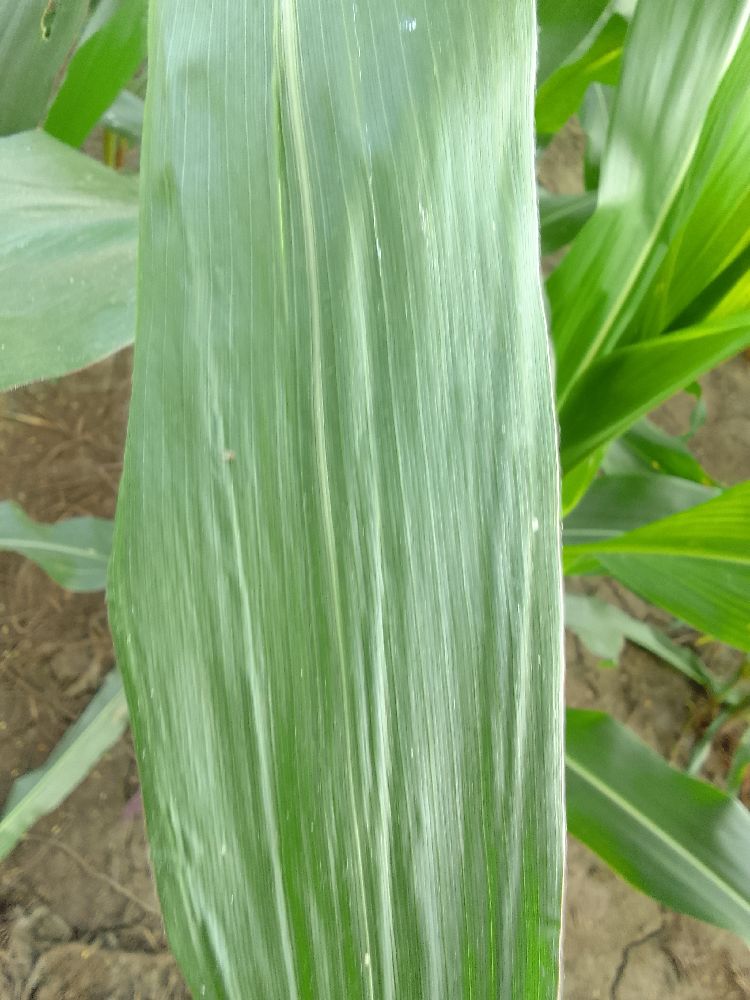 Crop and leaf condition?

maize, healthy
